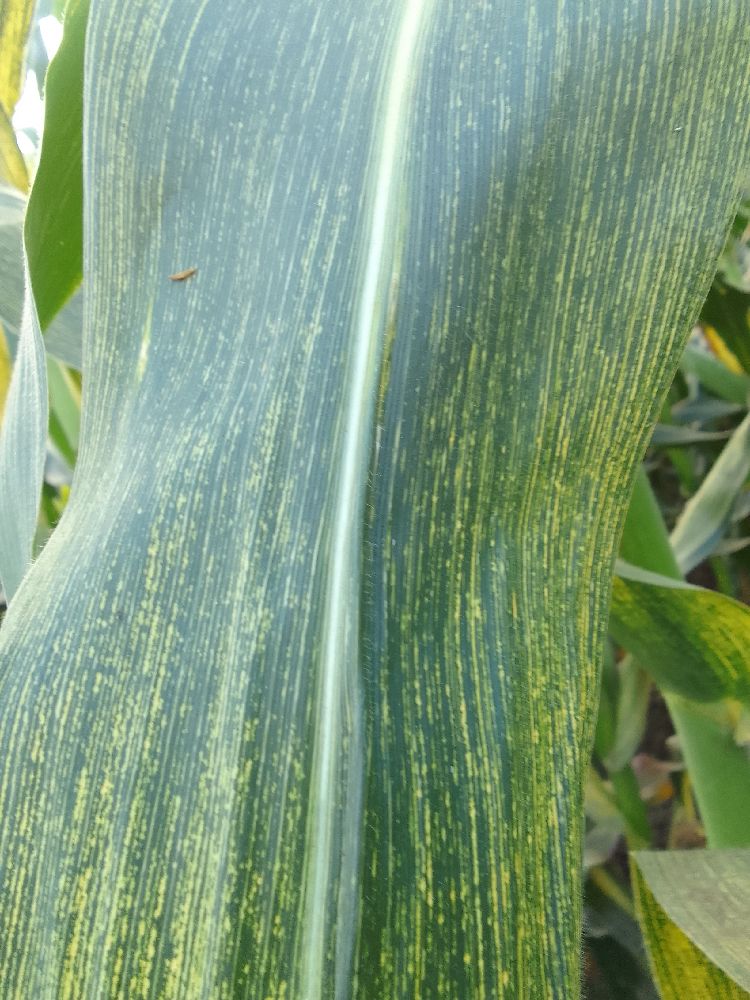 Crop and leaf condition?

maize, maize streak virus
